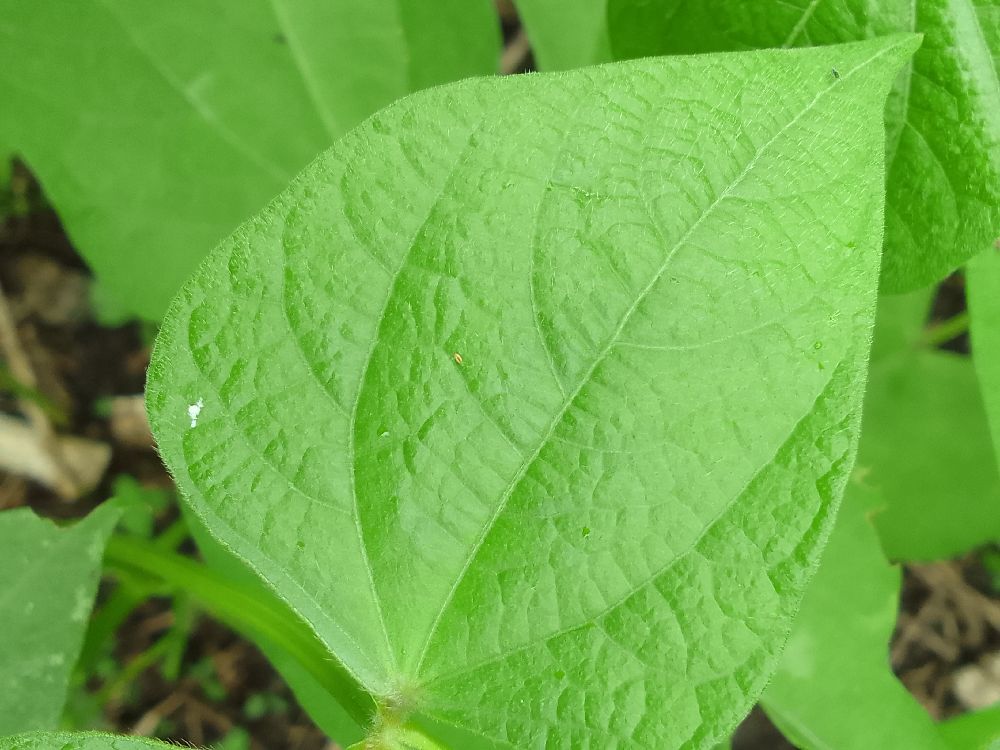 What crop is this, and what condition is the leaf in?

common bean, healthy
